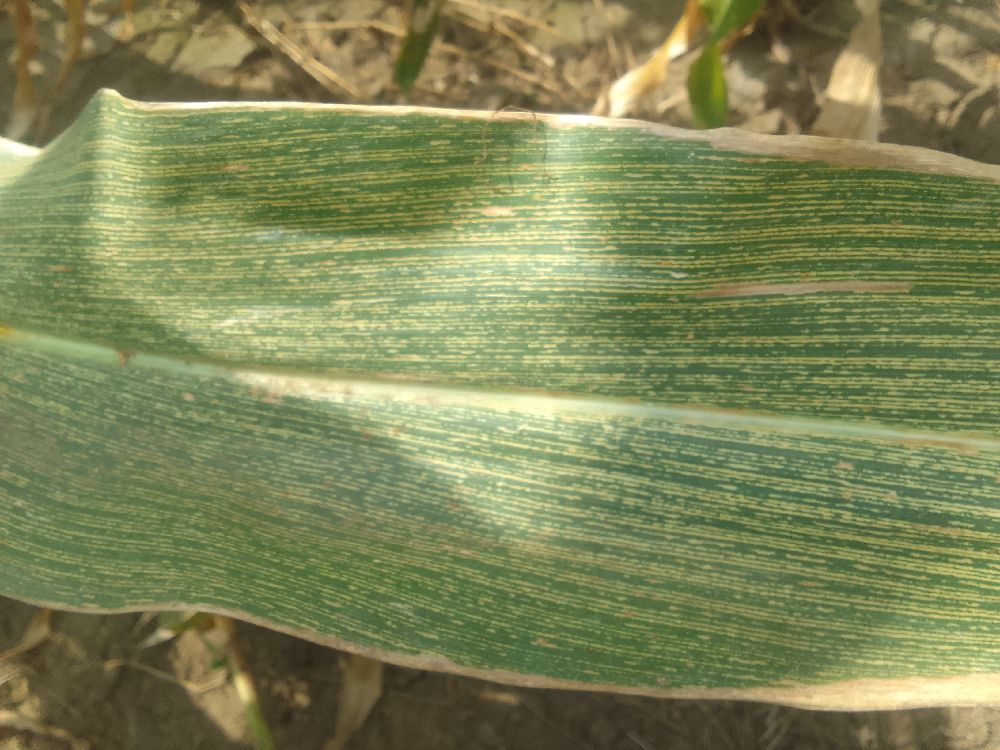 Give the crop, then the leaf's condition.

maize, maize streak virus
